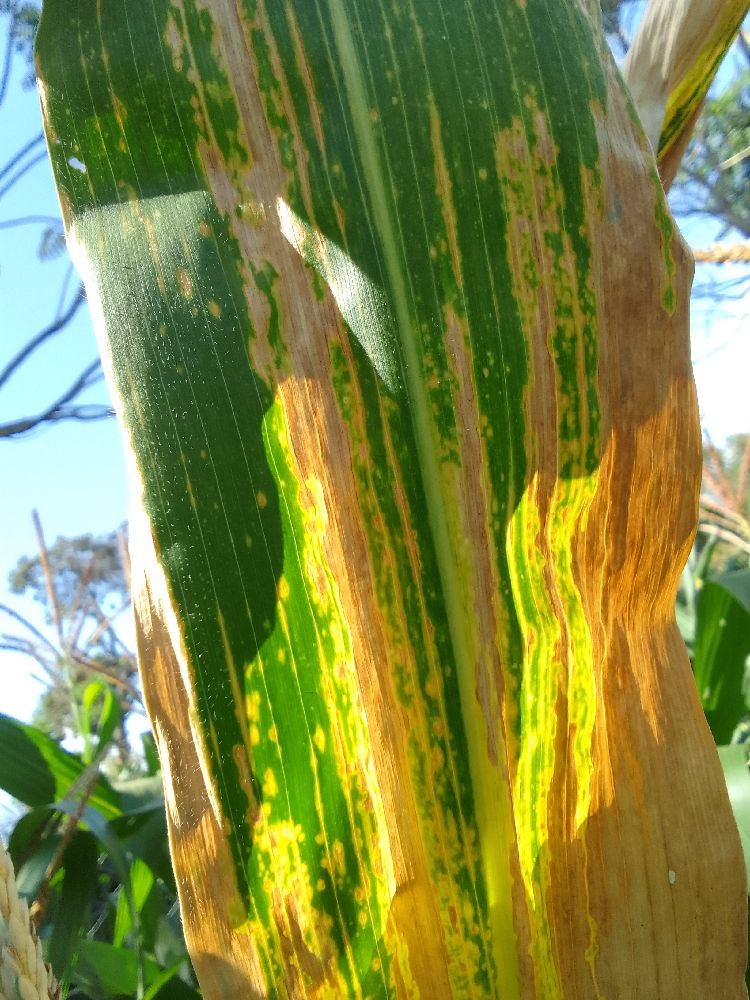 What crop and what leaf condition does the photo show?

maize, maize lethal necrosis
